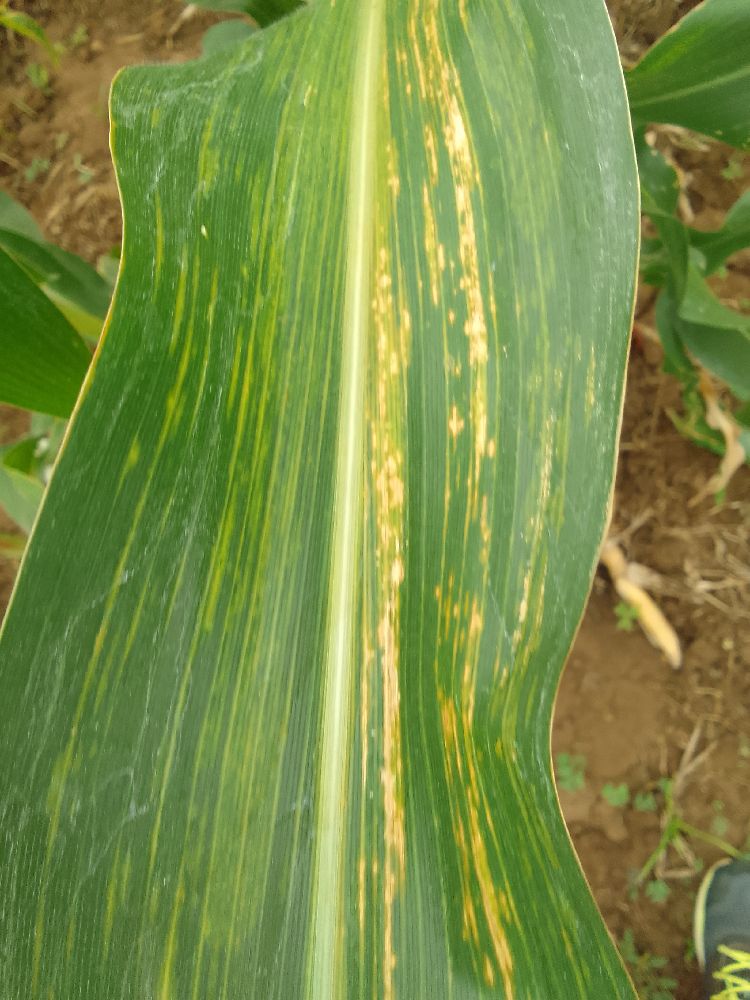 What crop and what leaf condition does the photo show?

maize, maize lethal necrosis
